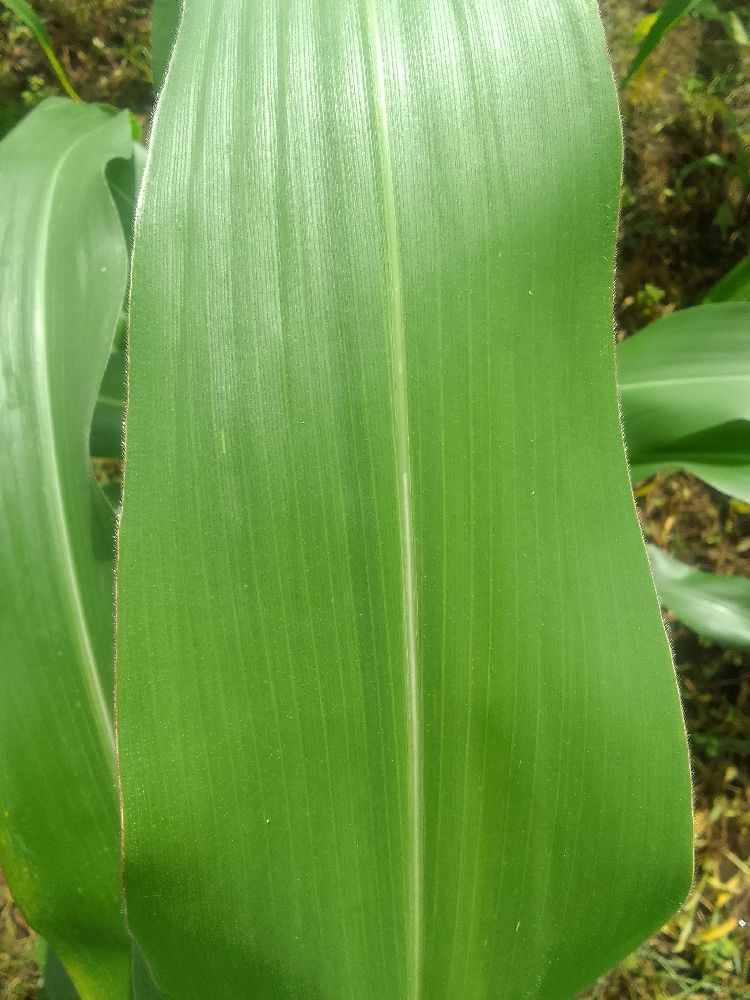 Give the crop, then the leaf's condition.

maize, healthy
